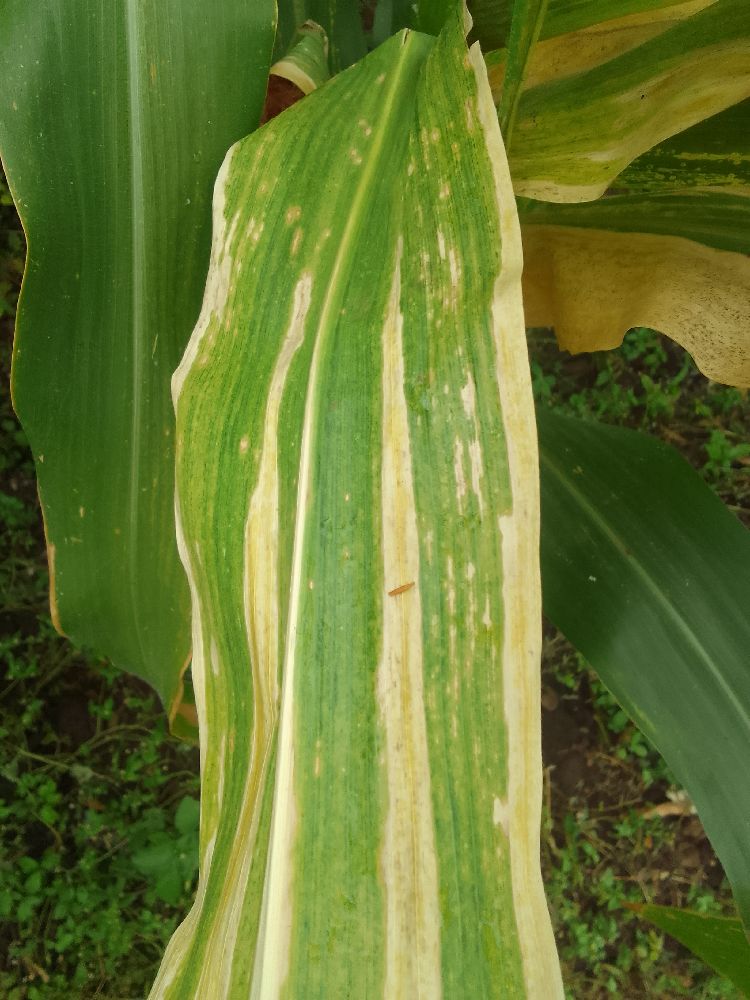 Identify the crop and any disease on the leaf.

maize, maize lethal necrosis
